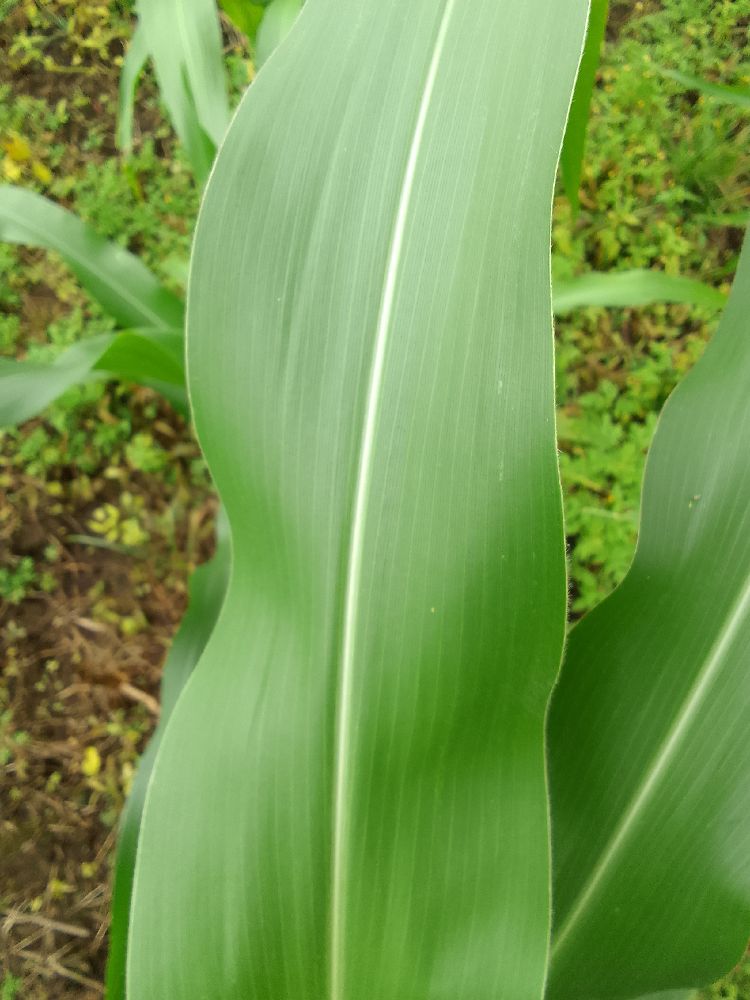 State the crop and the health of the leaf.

maize, healthy
